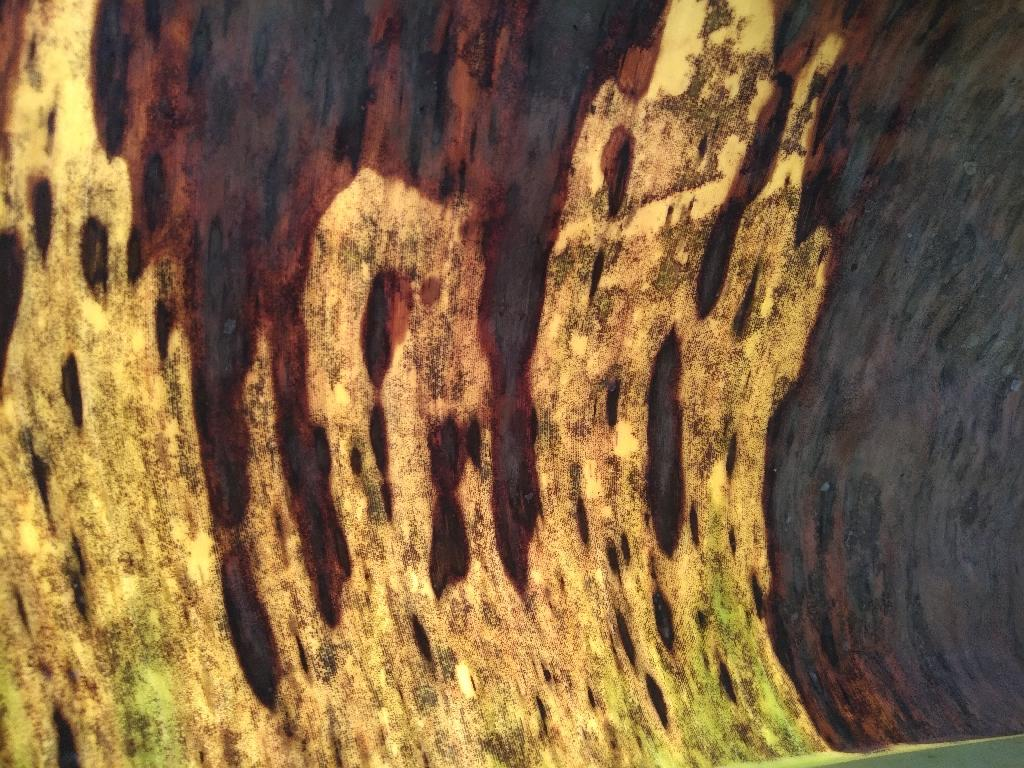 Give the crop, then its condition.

banana, black sigatoka
